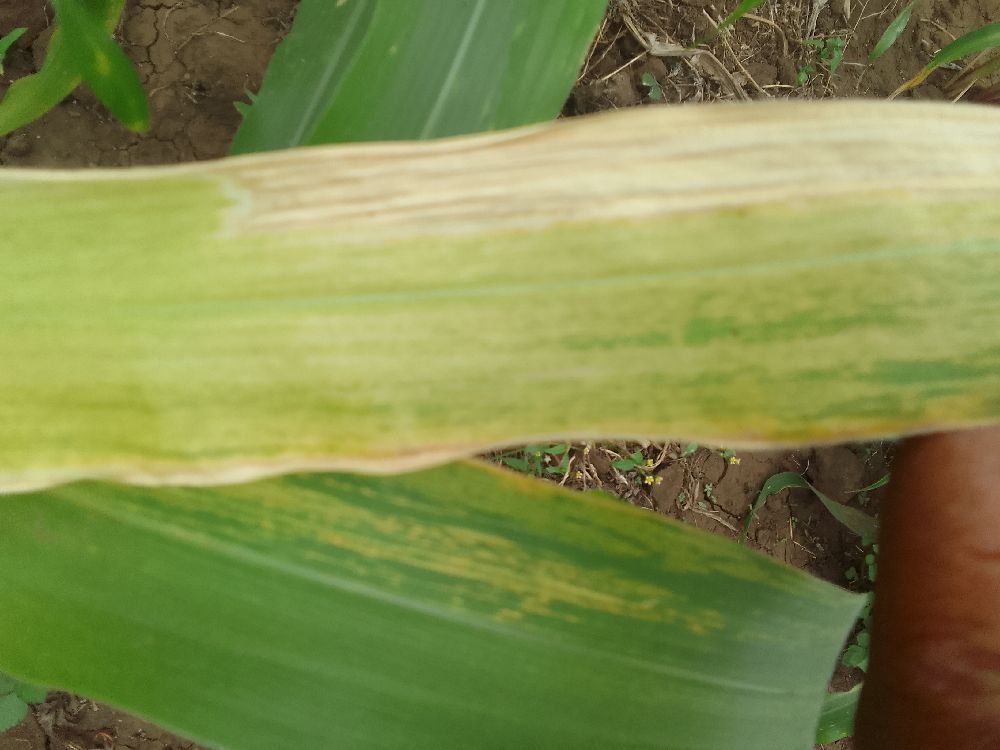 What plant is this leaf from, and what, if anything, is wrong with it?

maize, maize lethal necrosis
